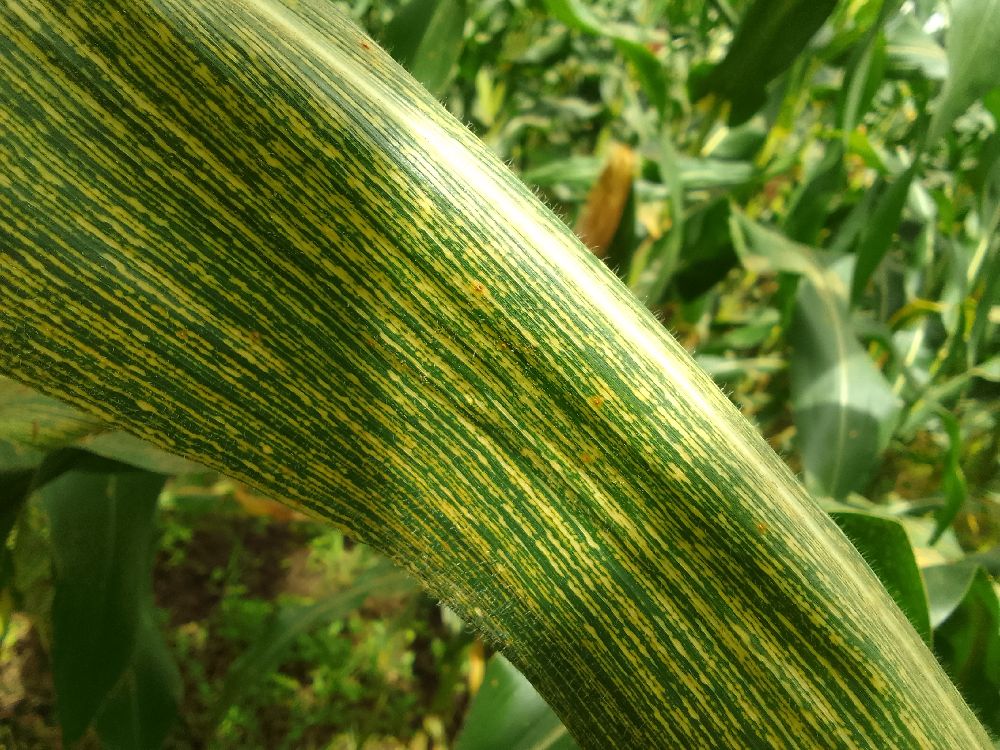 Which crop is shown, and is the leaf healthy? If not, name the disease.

maize, maize streak virus
